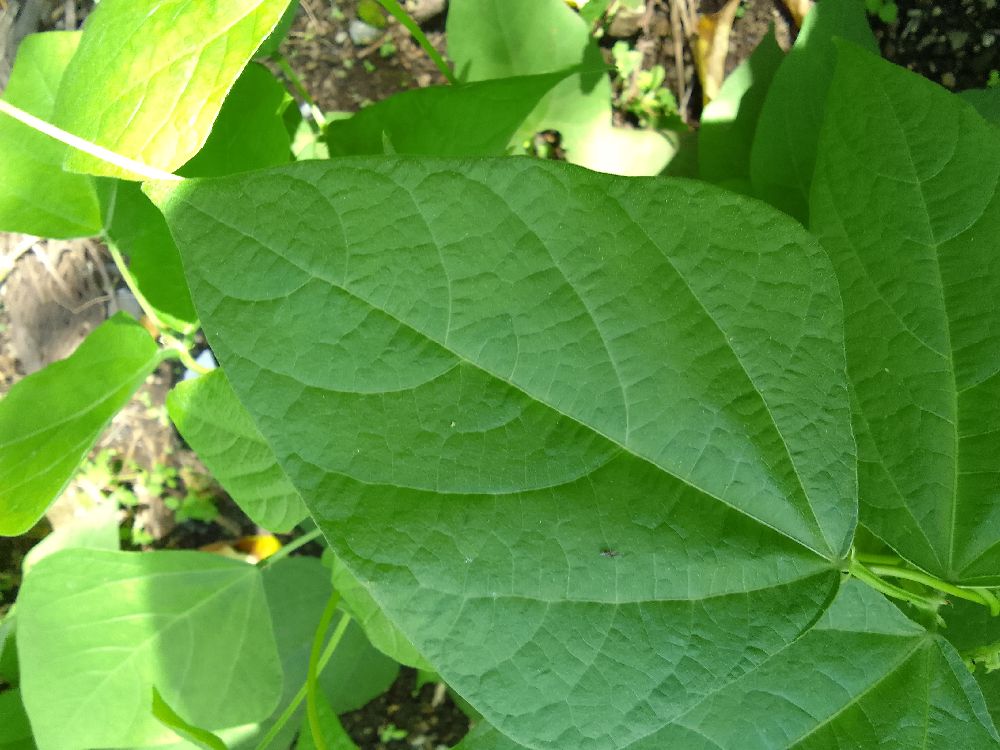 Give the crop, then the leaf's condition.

common bean, healthy
